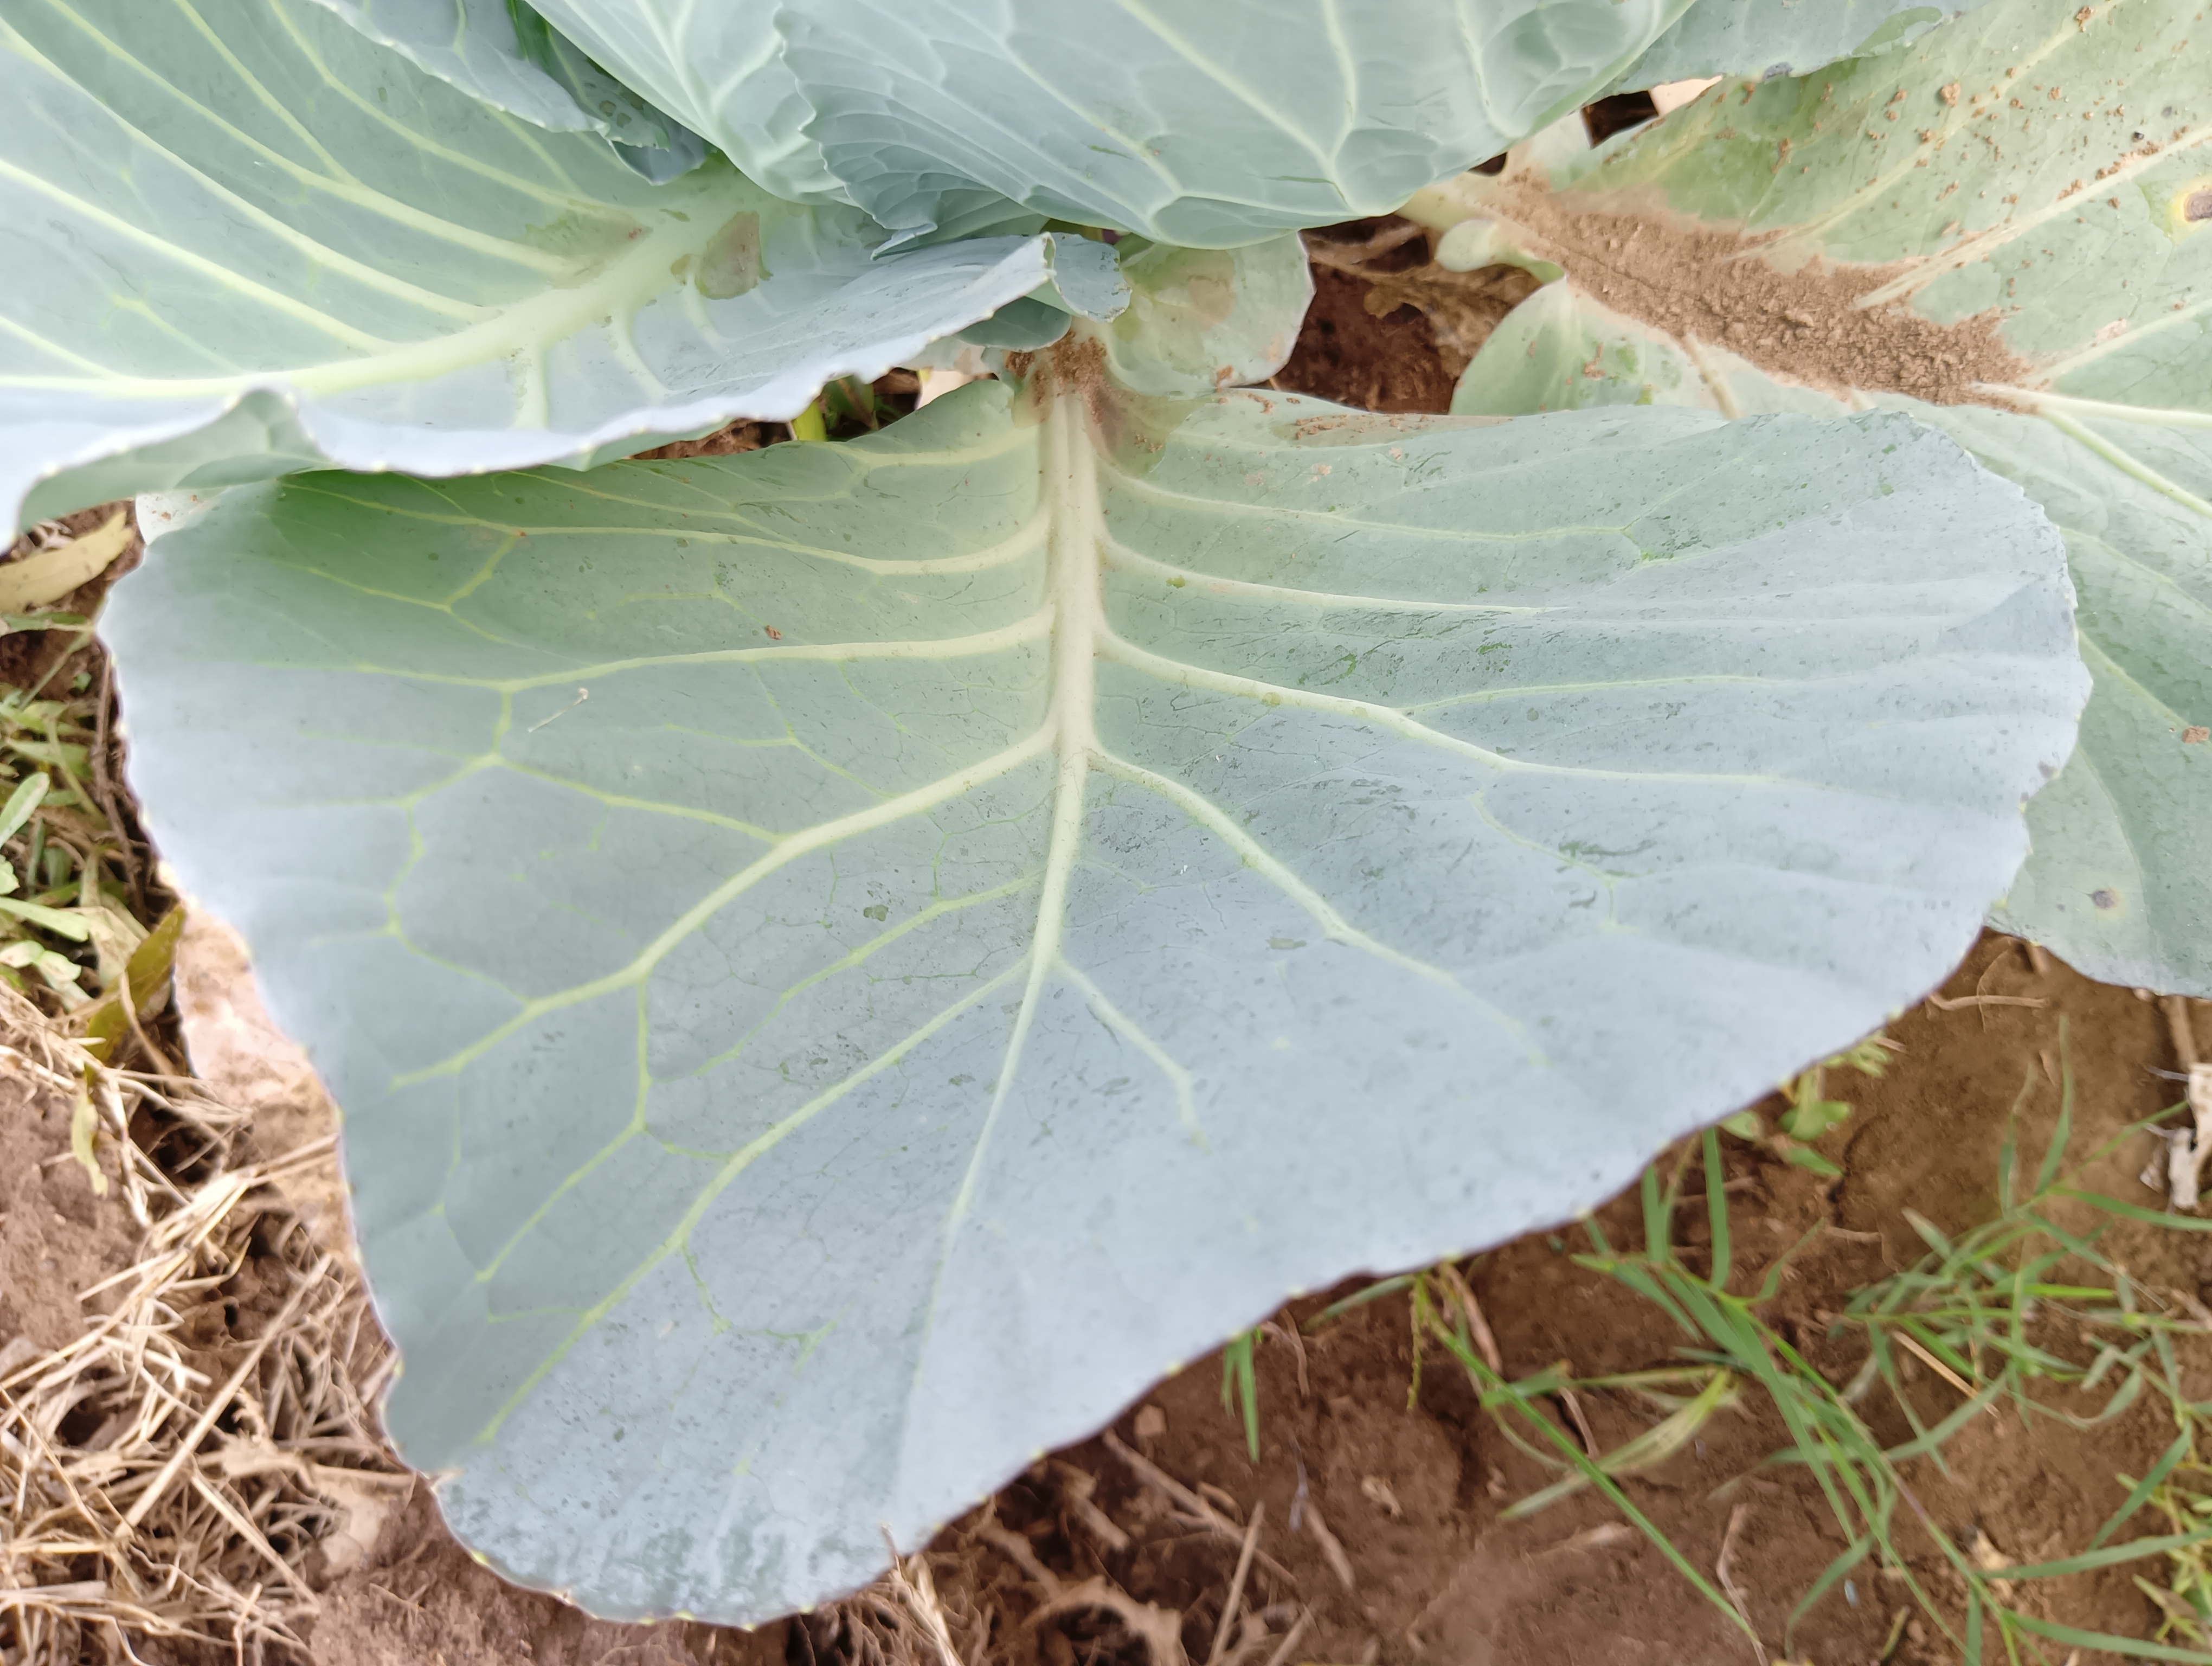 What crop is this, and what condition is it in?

cabbage, healthy
